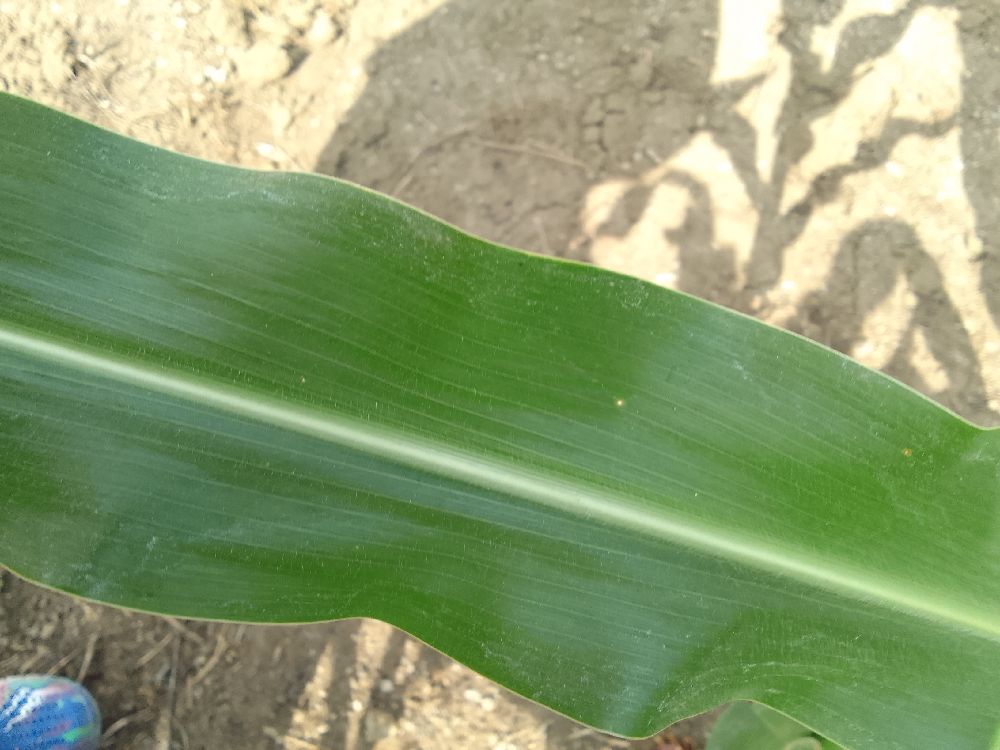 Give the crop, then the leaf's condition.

maize, healthy
